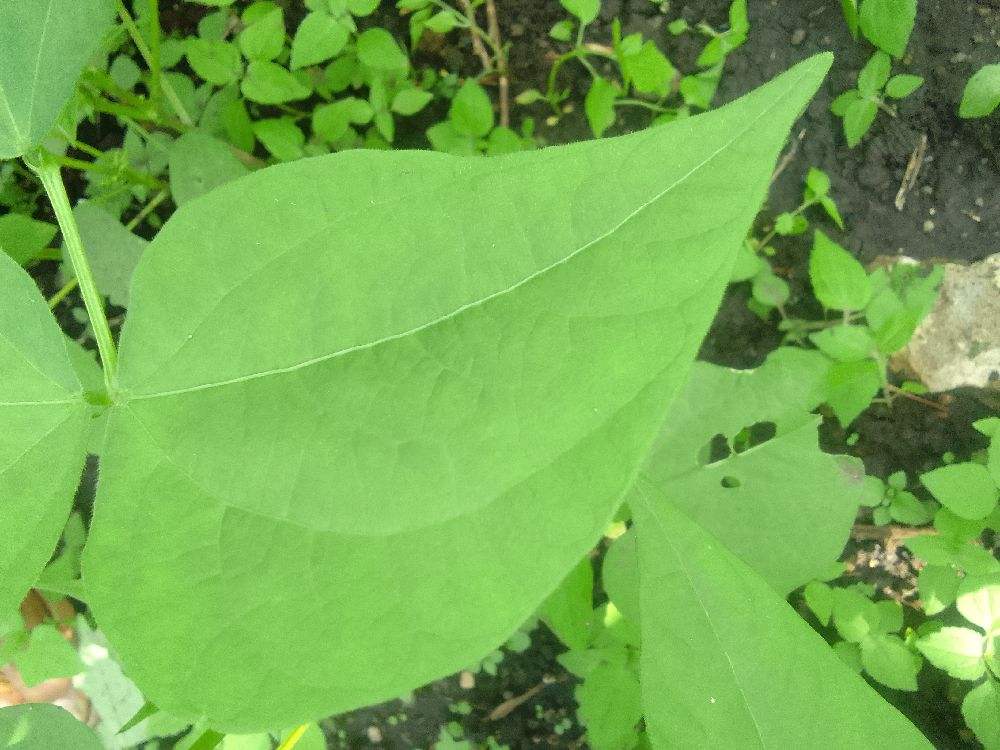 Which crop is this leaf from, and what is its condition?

common bean, healthy
